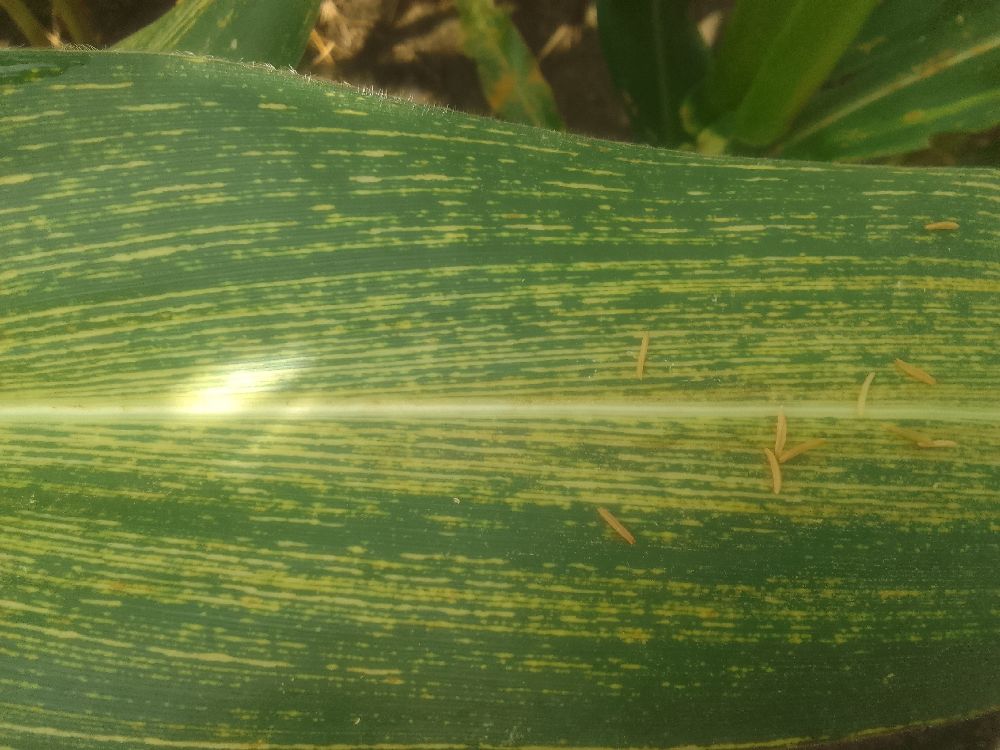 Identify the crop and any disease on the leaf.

maize, maize streak virus
